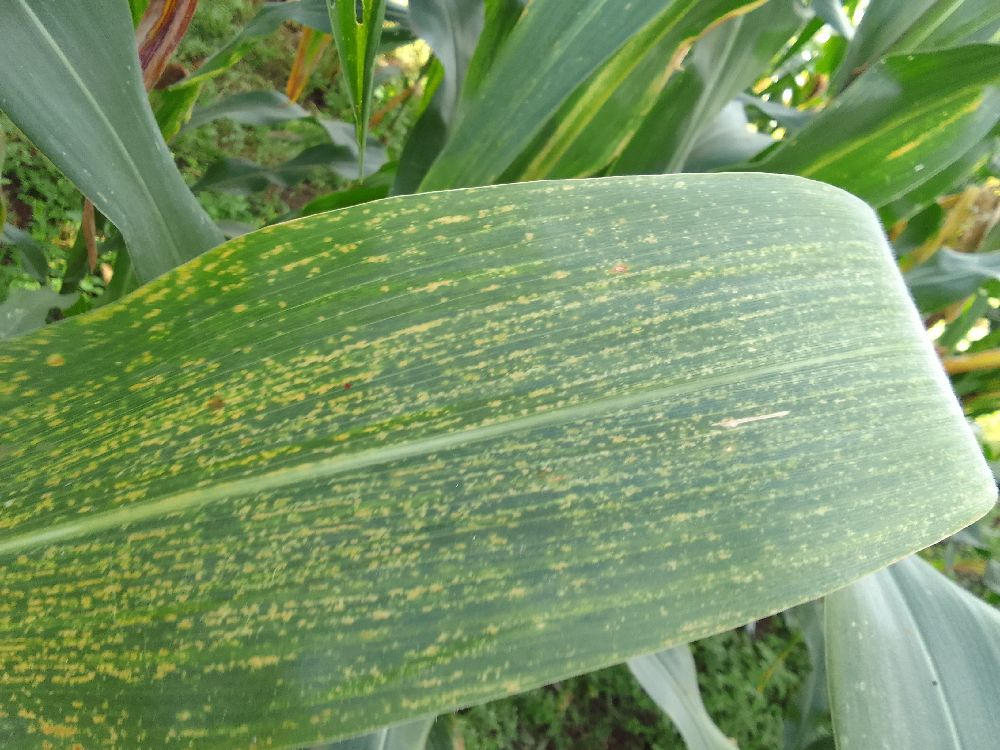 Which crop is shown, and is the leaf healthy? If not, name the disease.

maize, maize lethal necrosis
